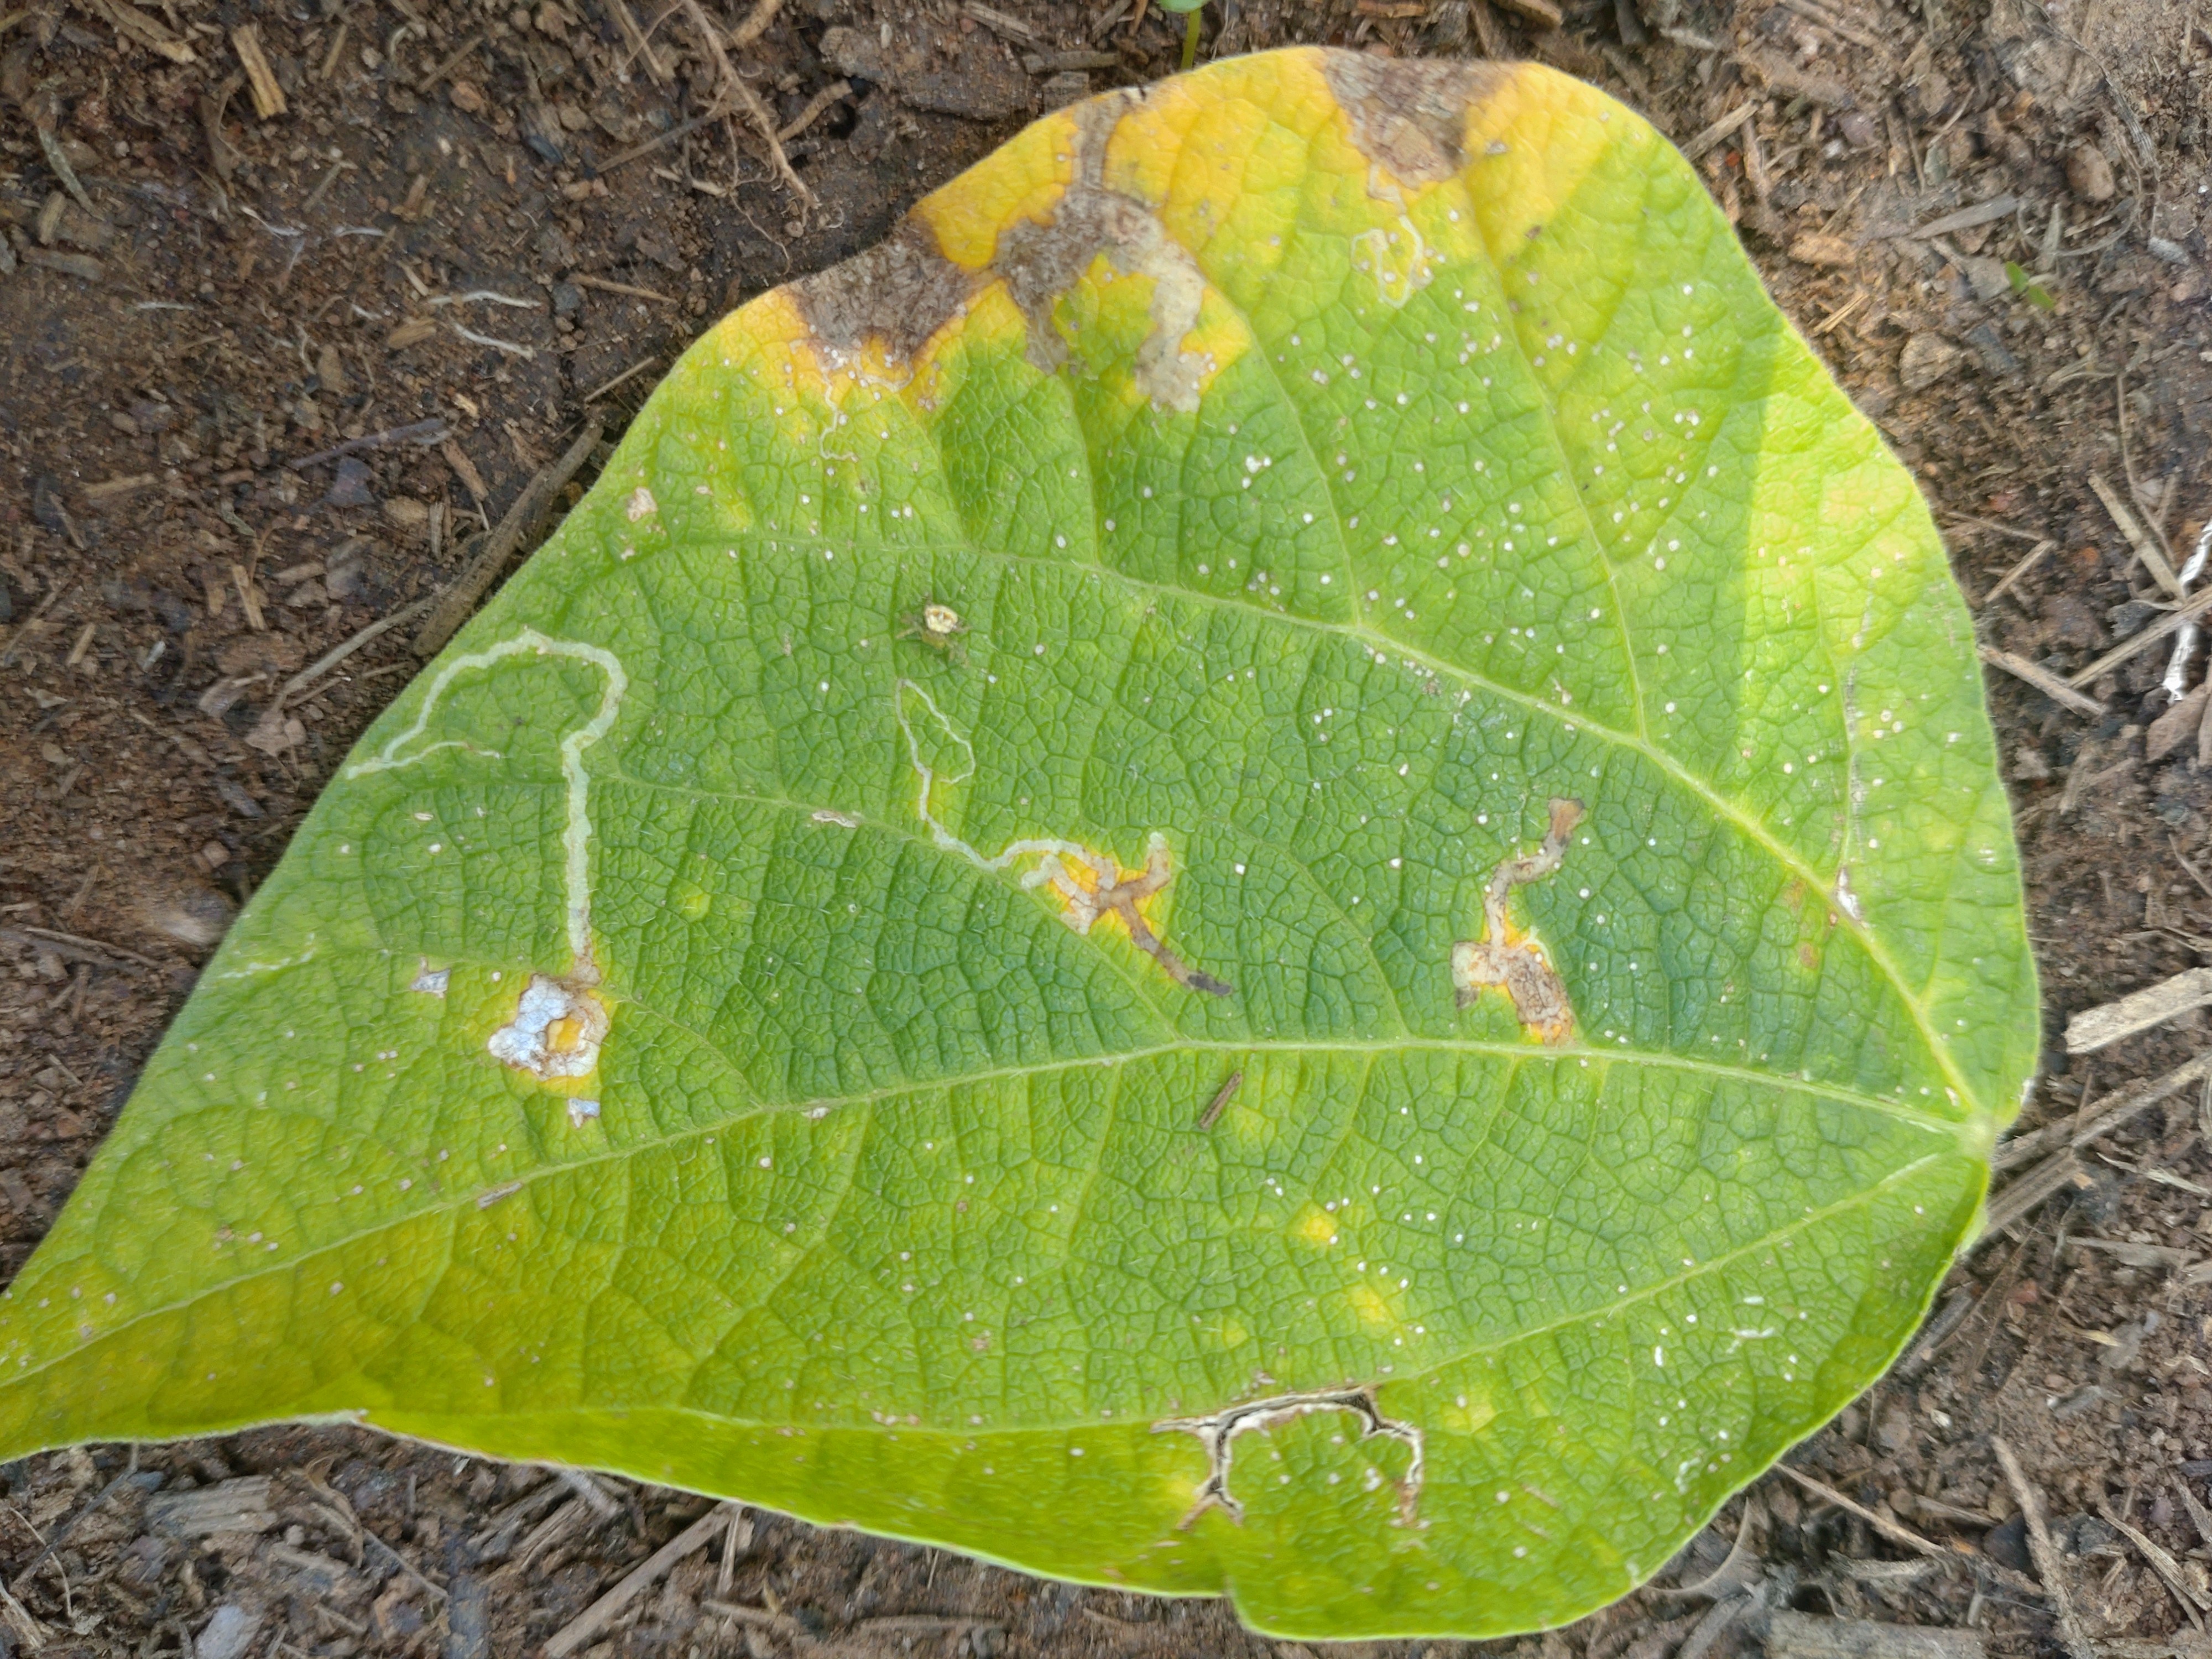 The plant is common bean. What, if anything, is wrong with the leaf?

anthracnose
